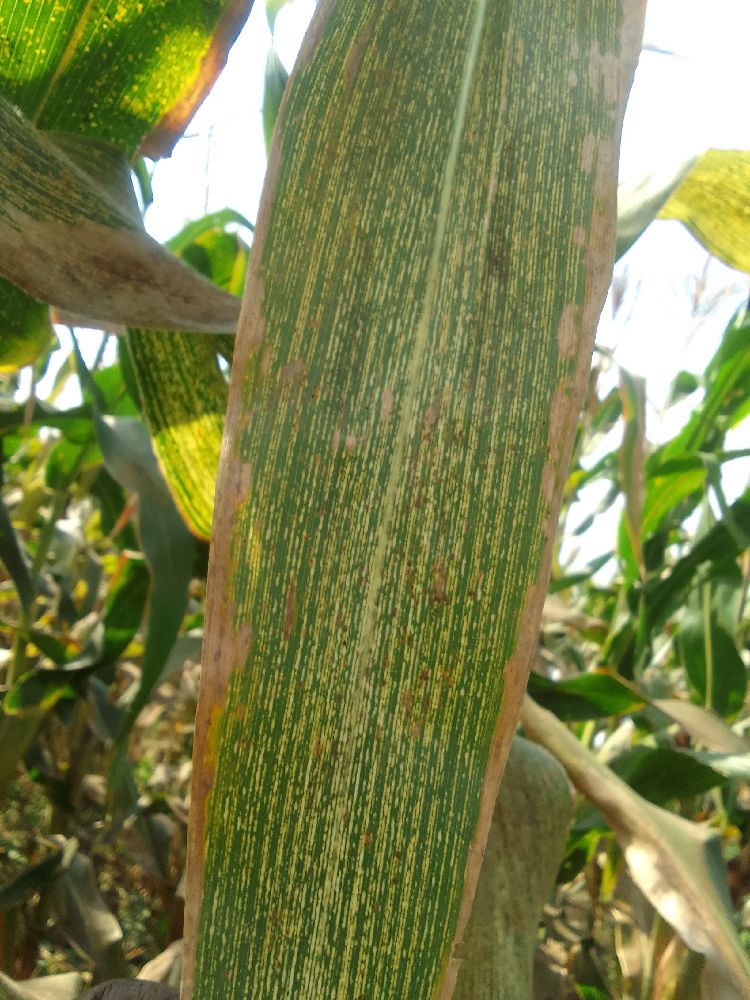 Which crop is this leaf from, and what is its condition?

maize, maize streak virus
